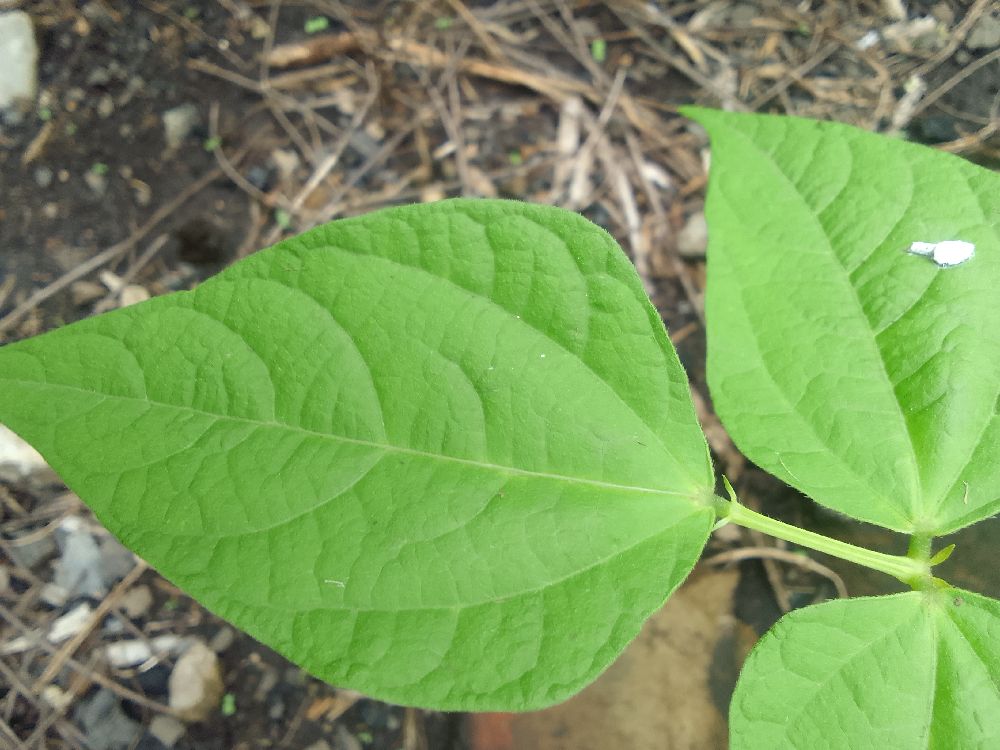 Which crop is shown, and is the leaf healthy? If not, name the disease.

common bean, healthy
